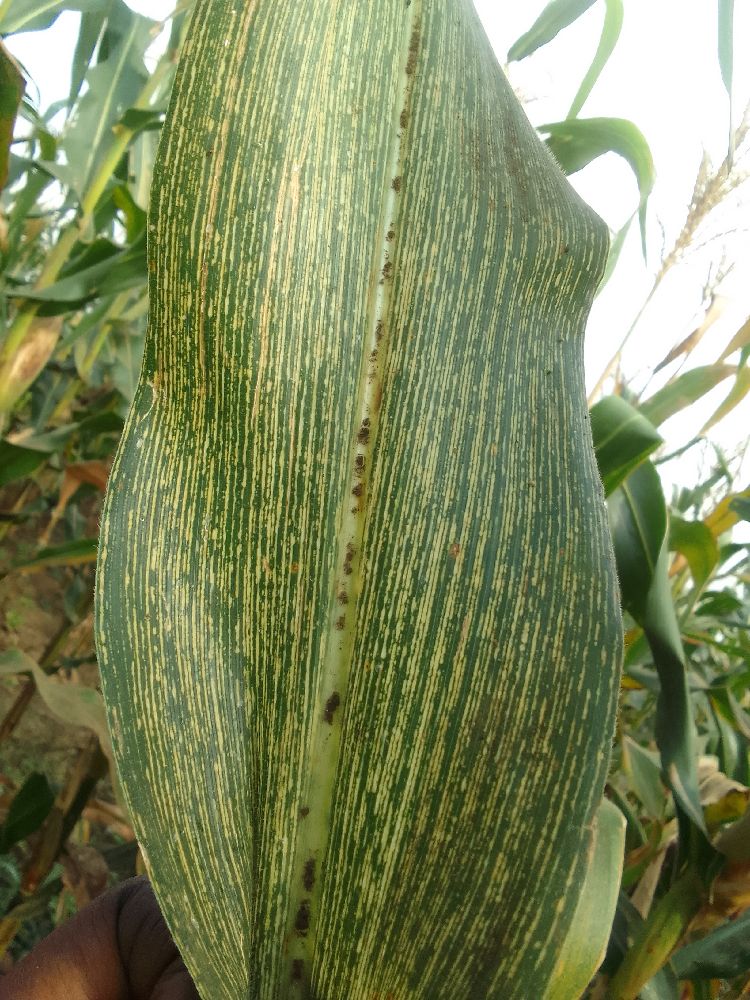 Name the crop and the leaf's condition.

maize, maize streak virus
